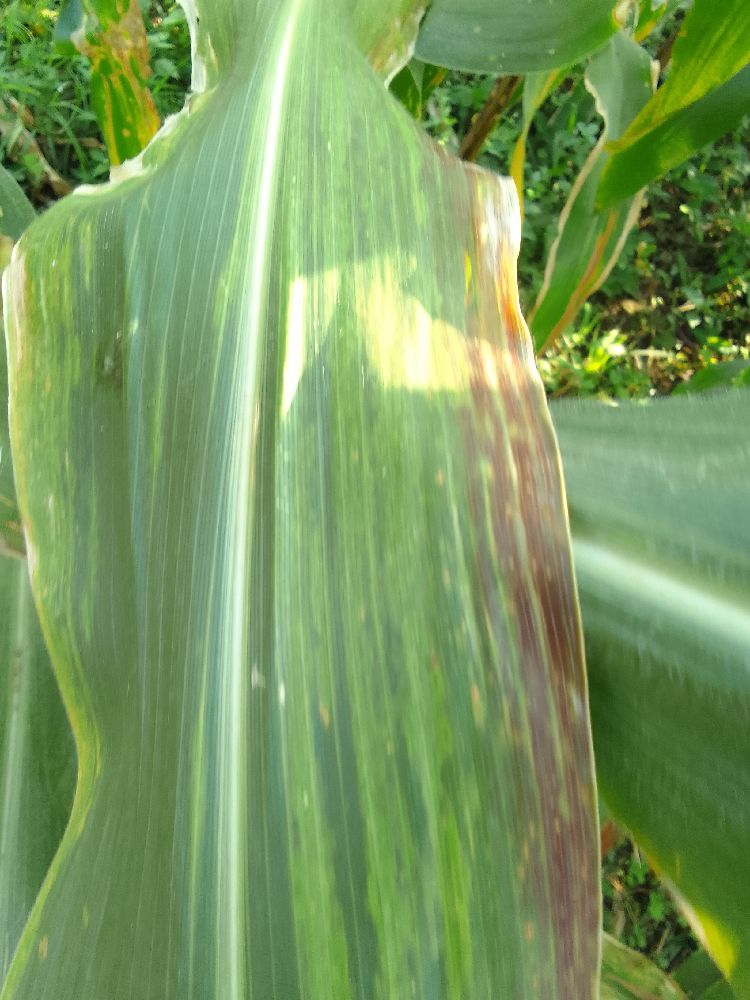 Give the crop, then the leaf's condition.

maize, maize lethal necrosis
